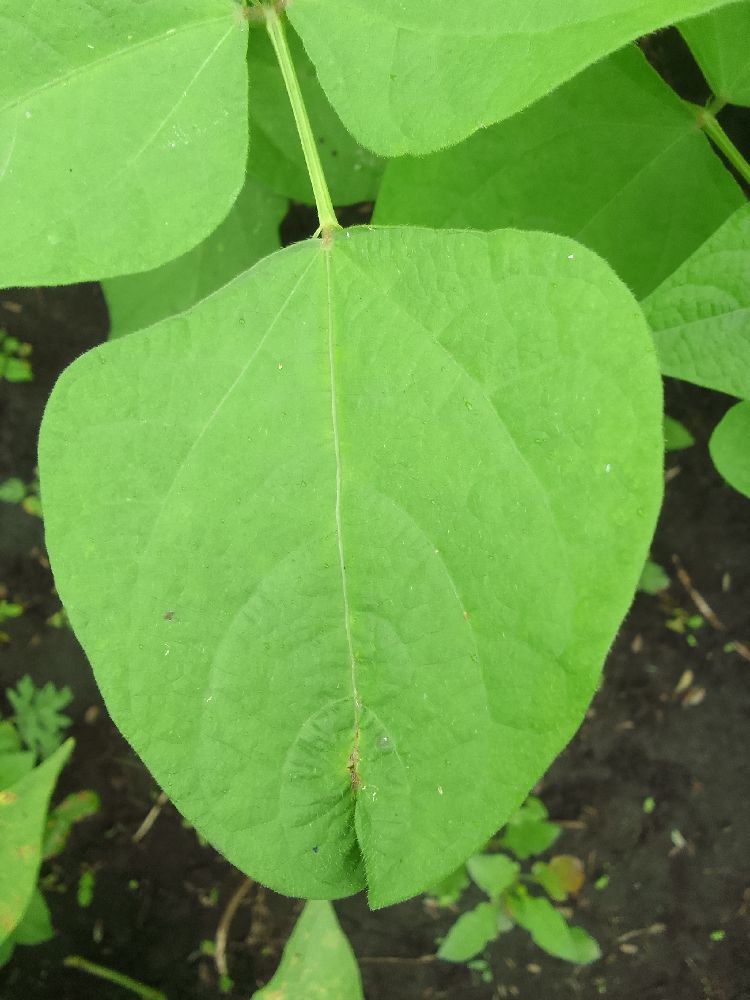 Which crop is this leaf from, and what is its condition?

common bean, healthy
